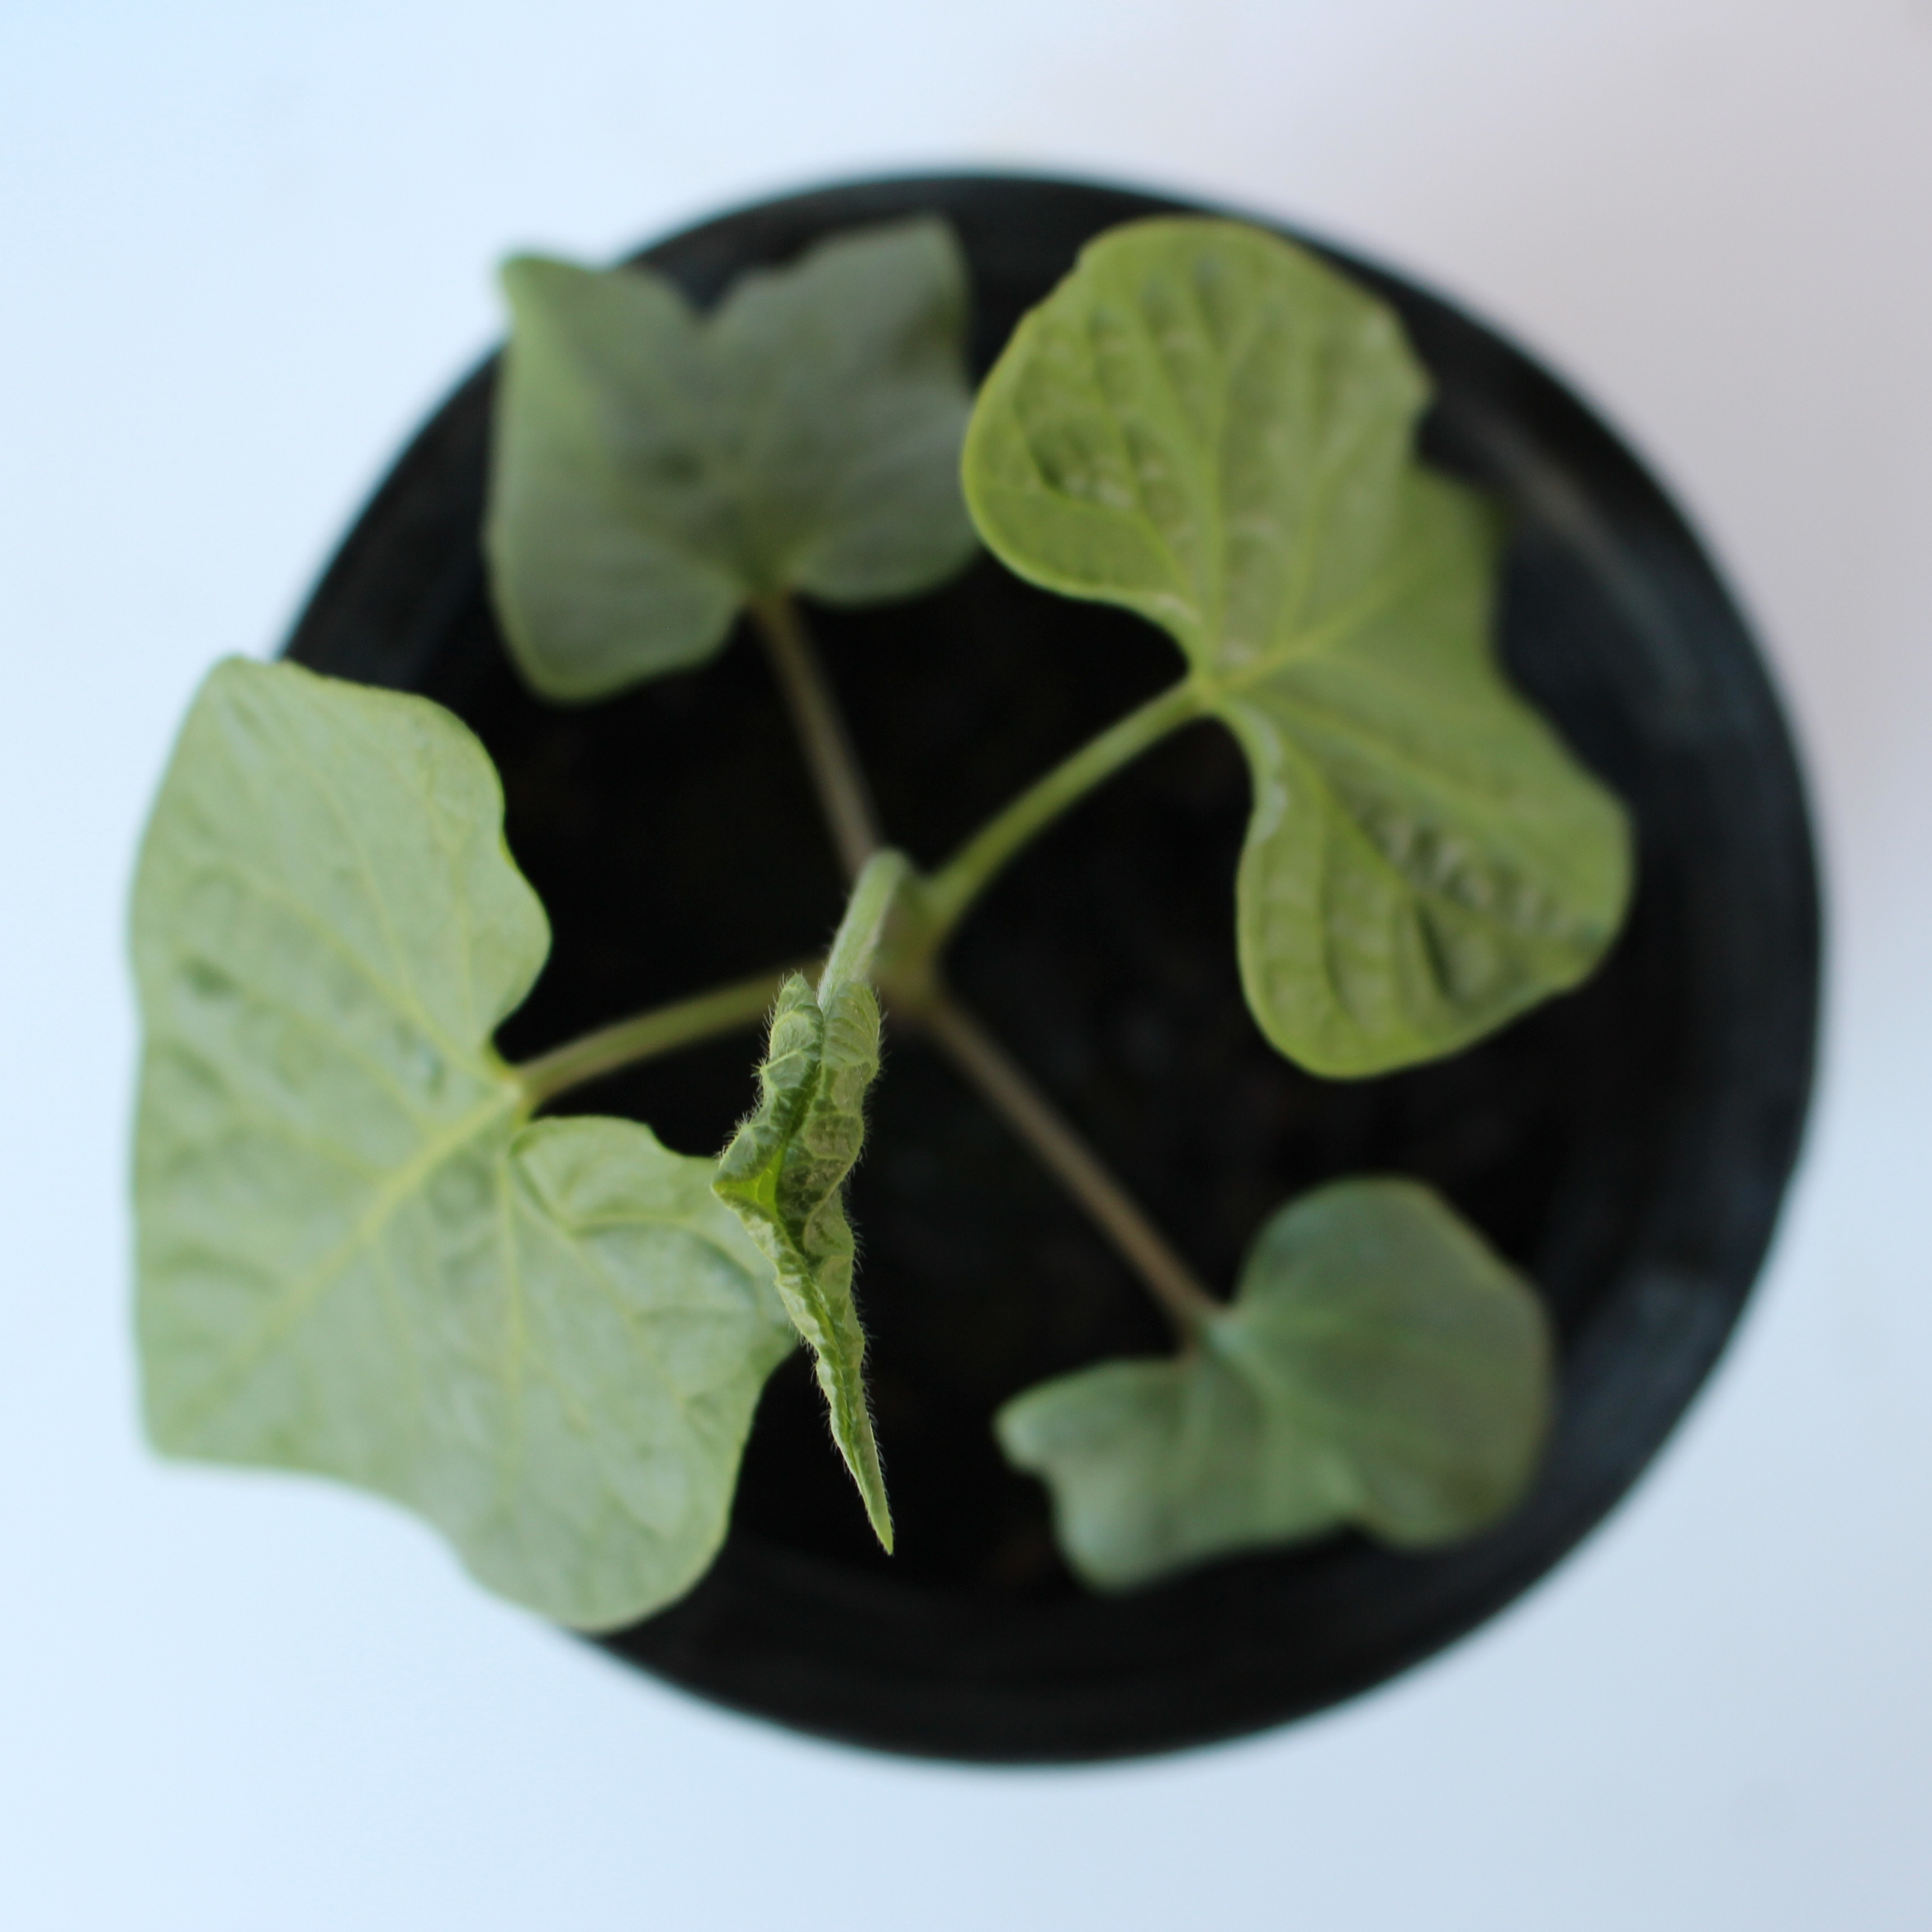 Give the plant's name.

Convolvulus arvensis
